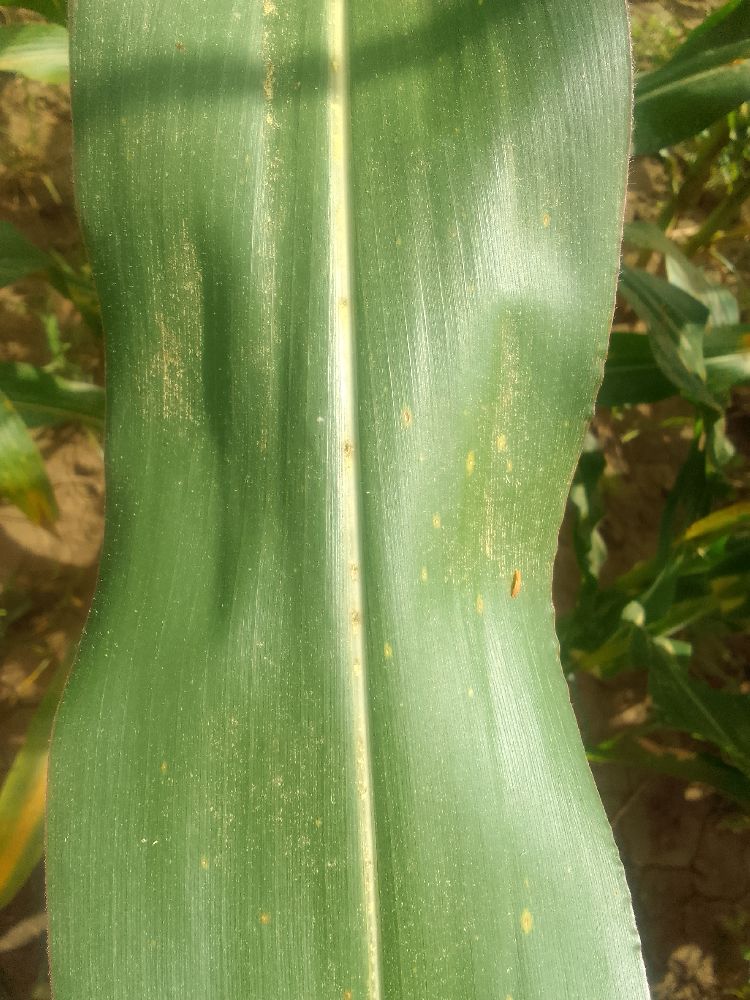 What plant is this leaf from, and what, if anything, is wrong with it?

maize, healthy
